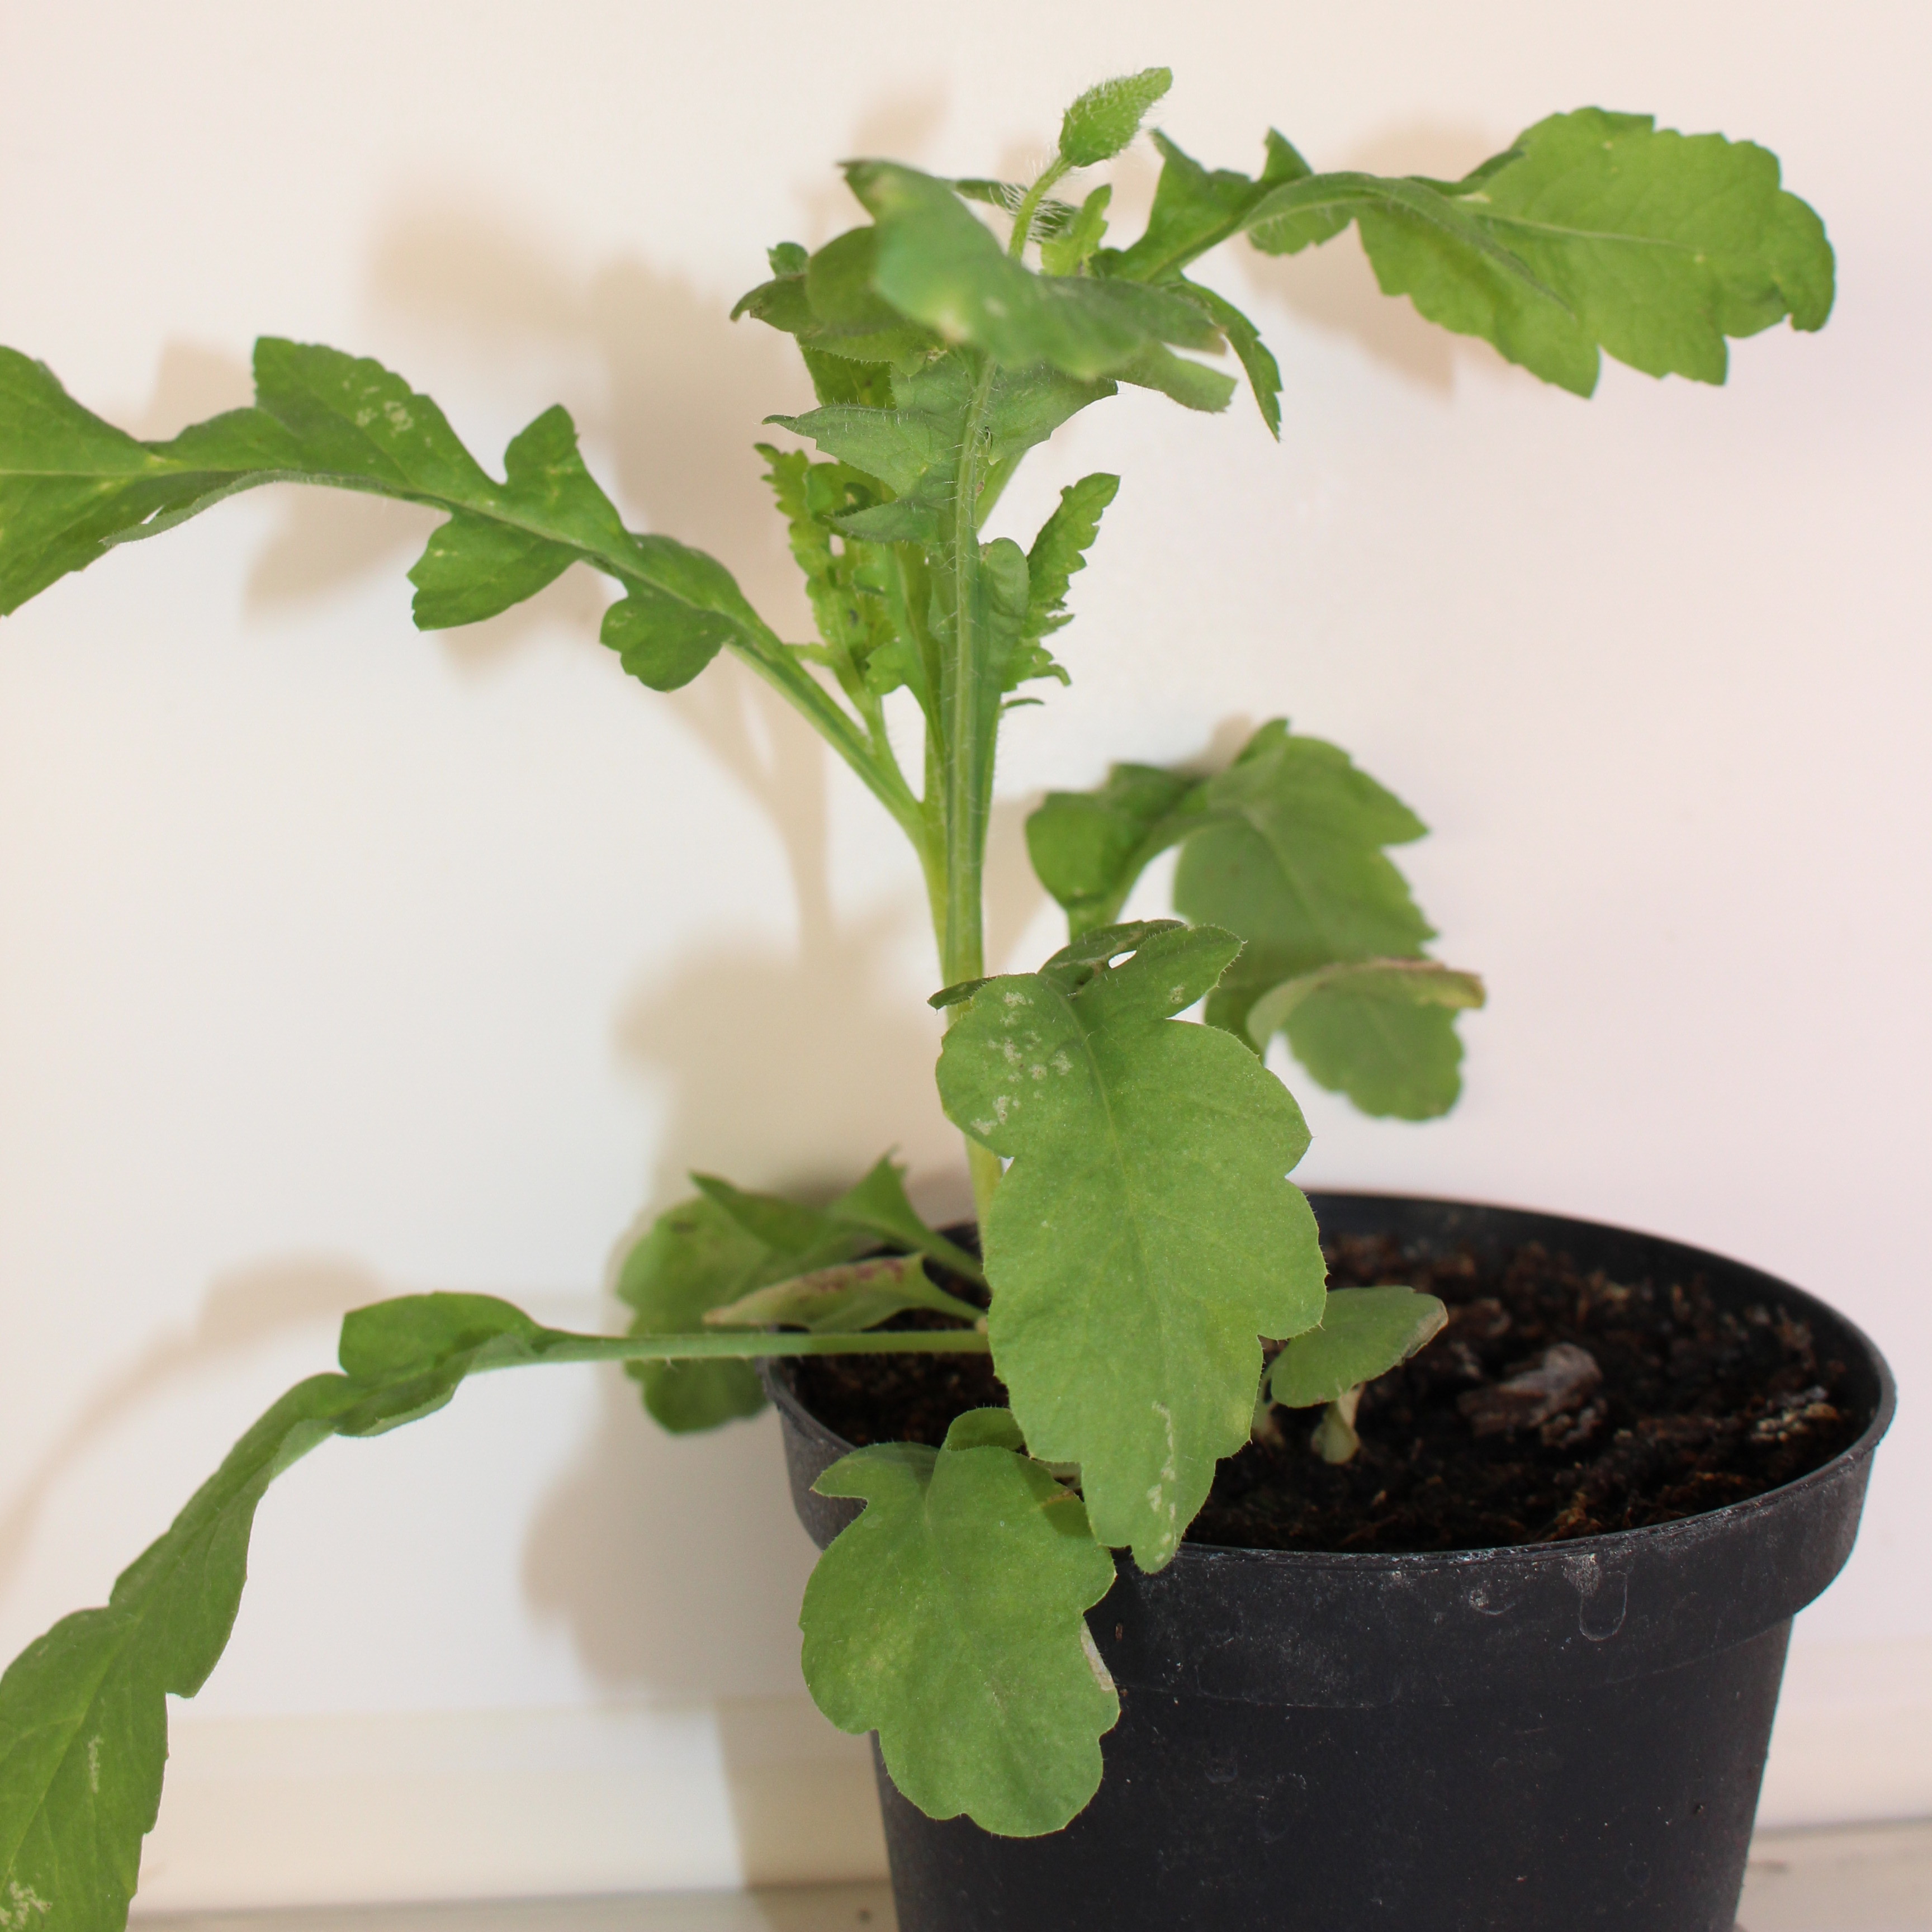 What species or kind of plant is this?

Papaver rhoeas
